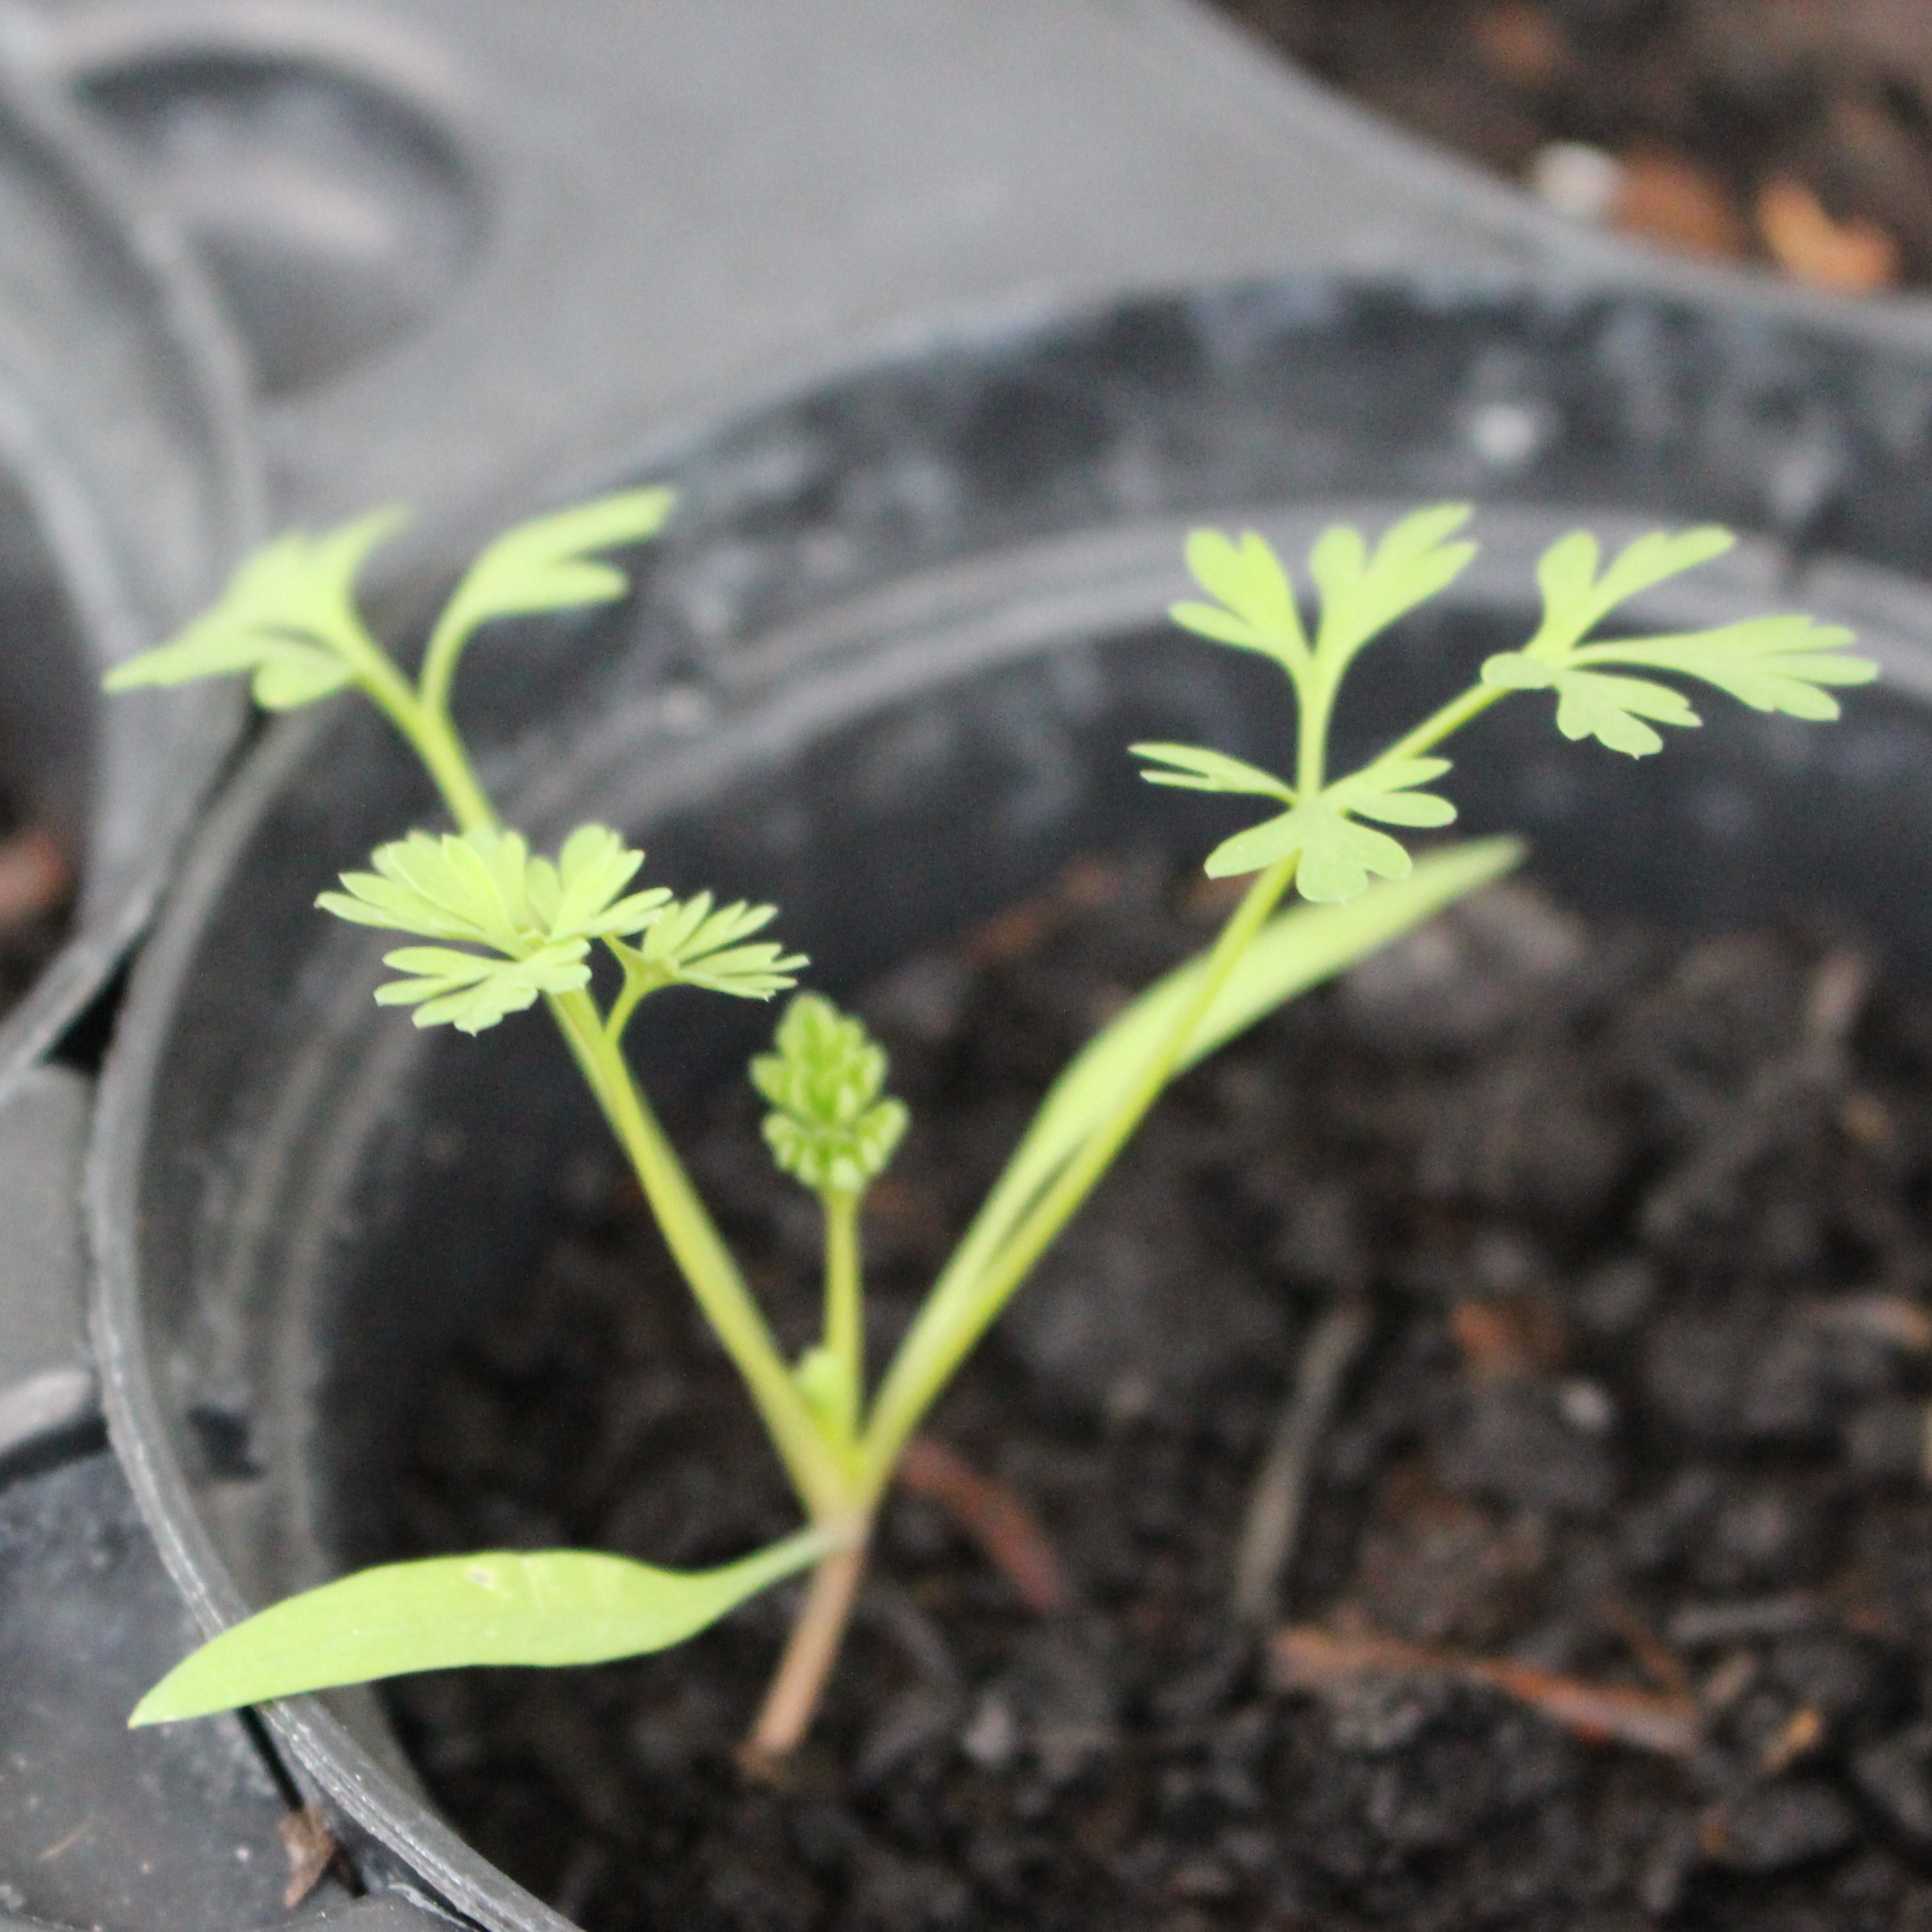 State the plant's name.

Fumaria officinalis
